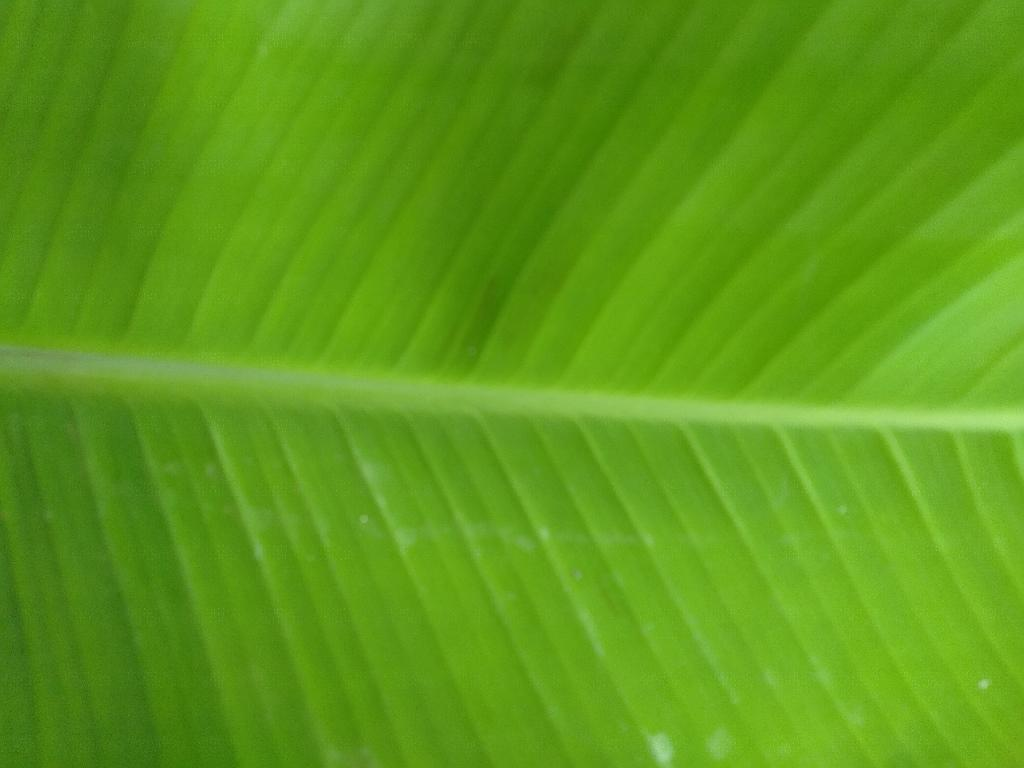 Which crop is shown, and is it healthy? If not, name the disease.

banana, healthy
